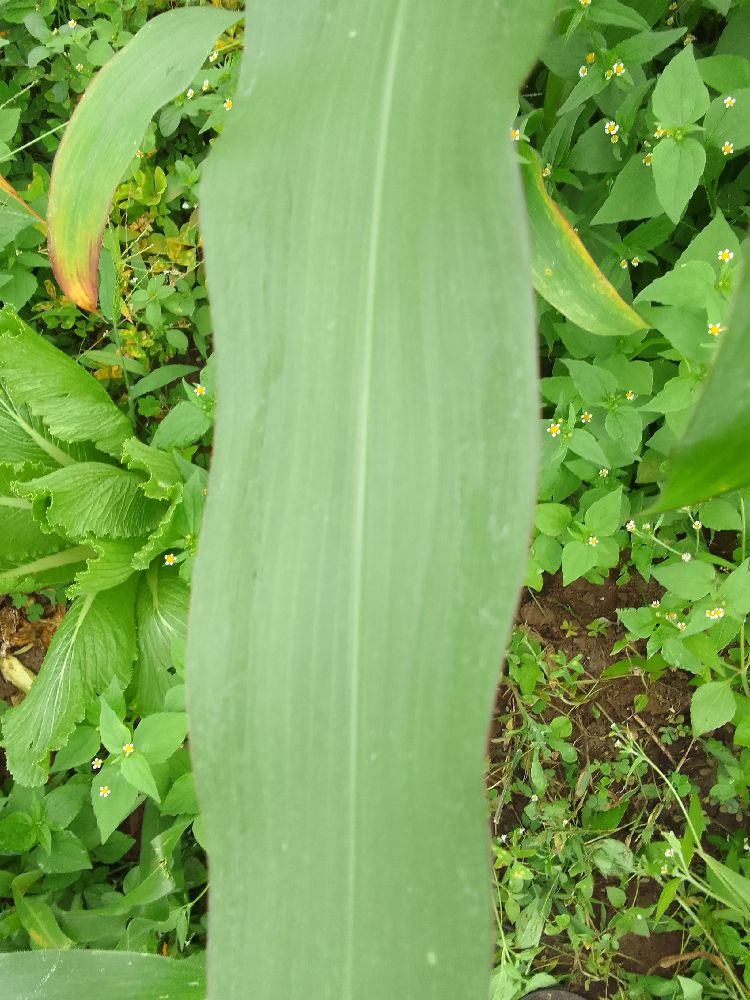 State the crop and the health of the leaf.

maize, healthy
